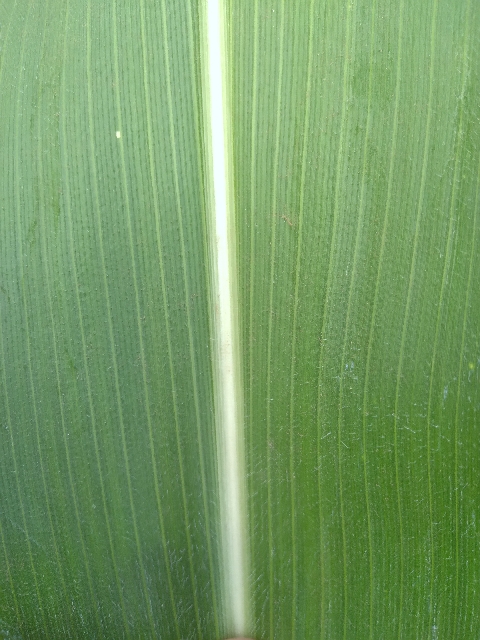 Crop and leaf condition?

maize, healthy
